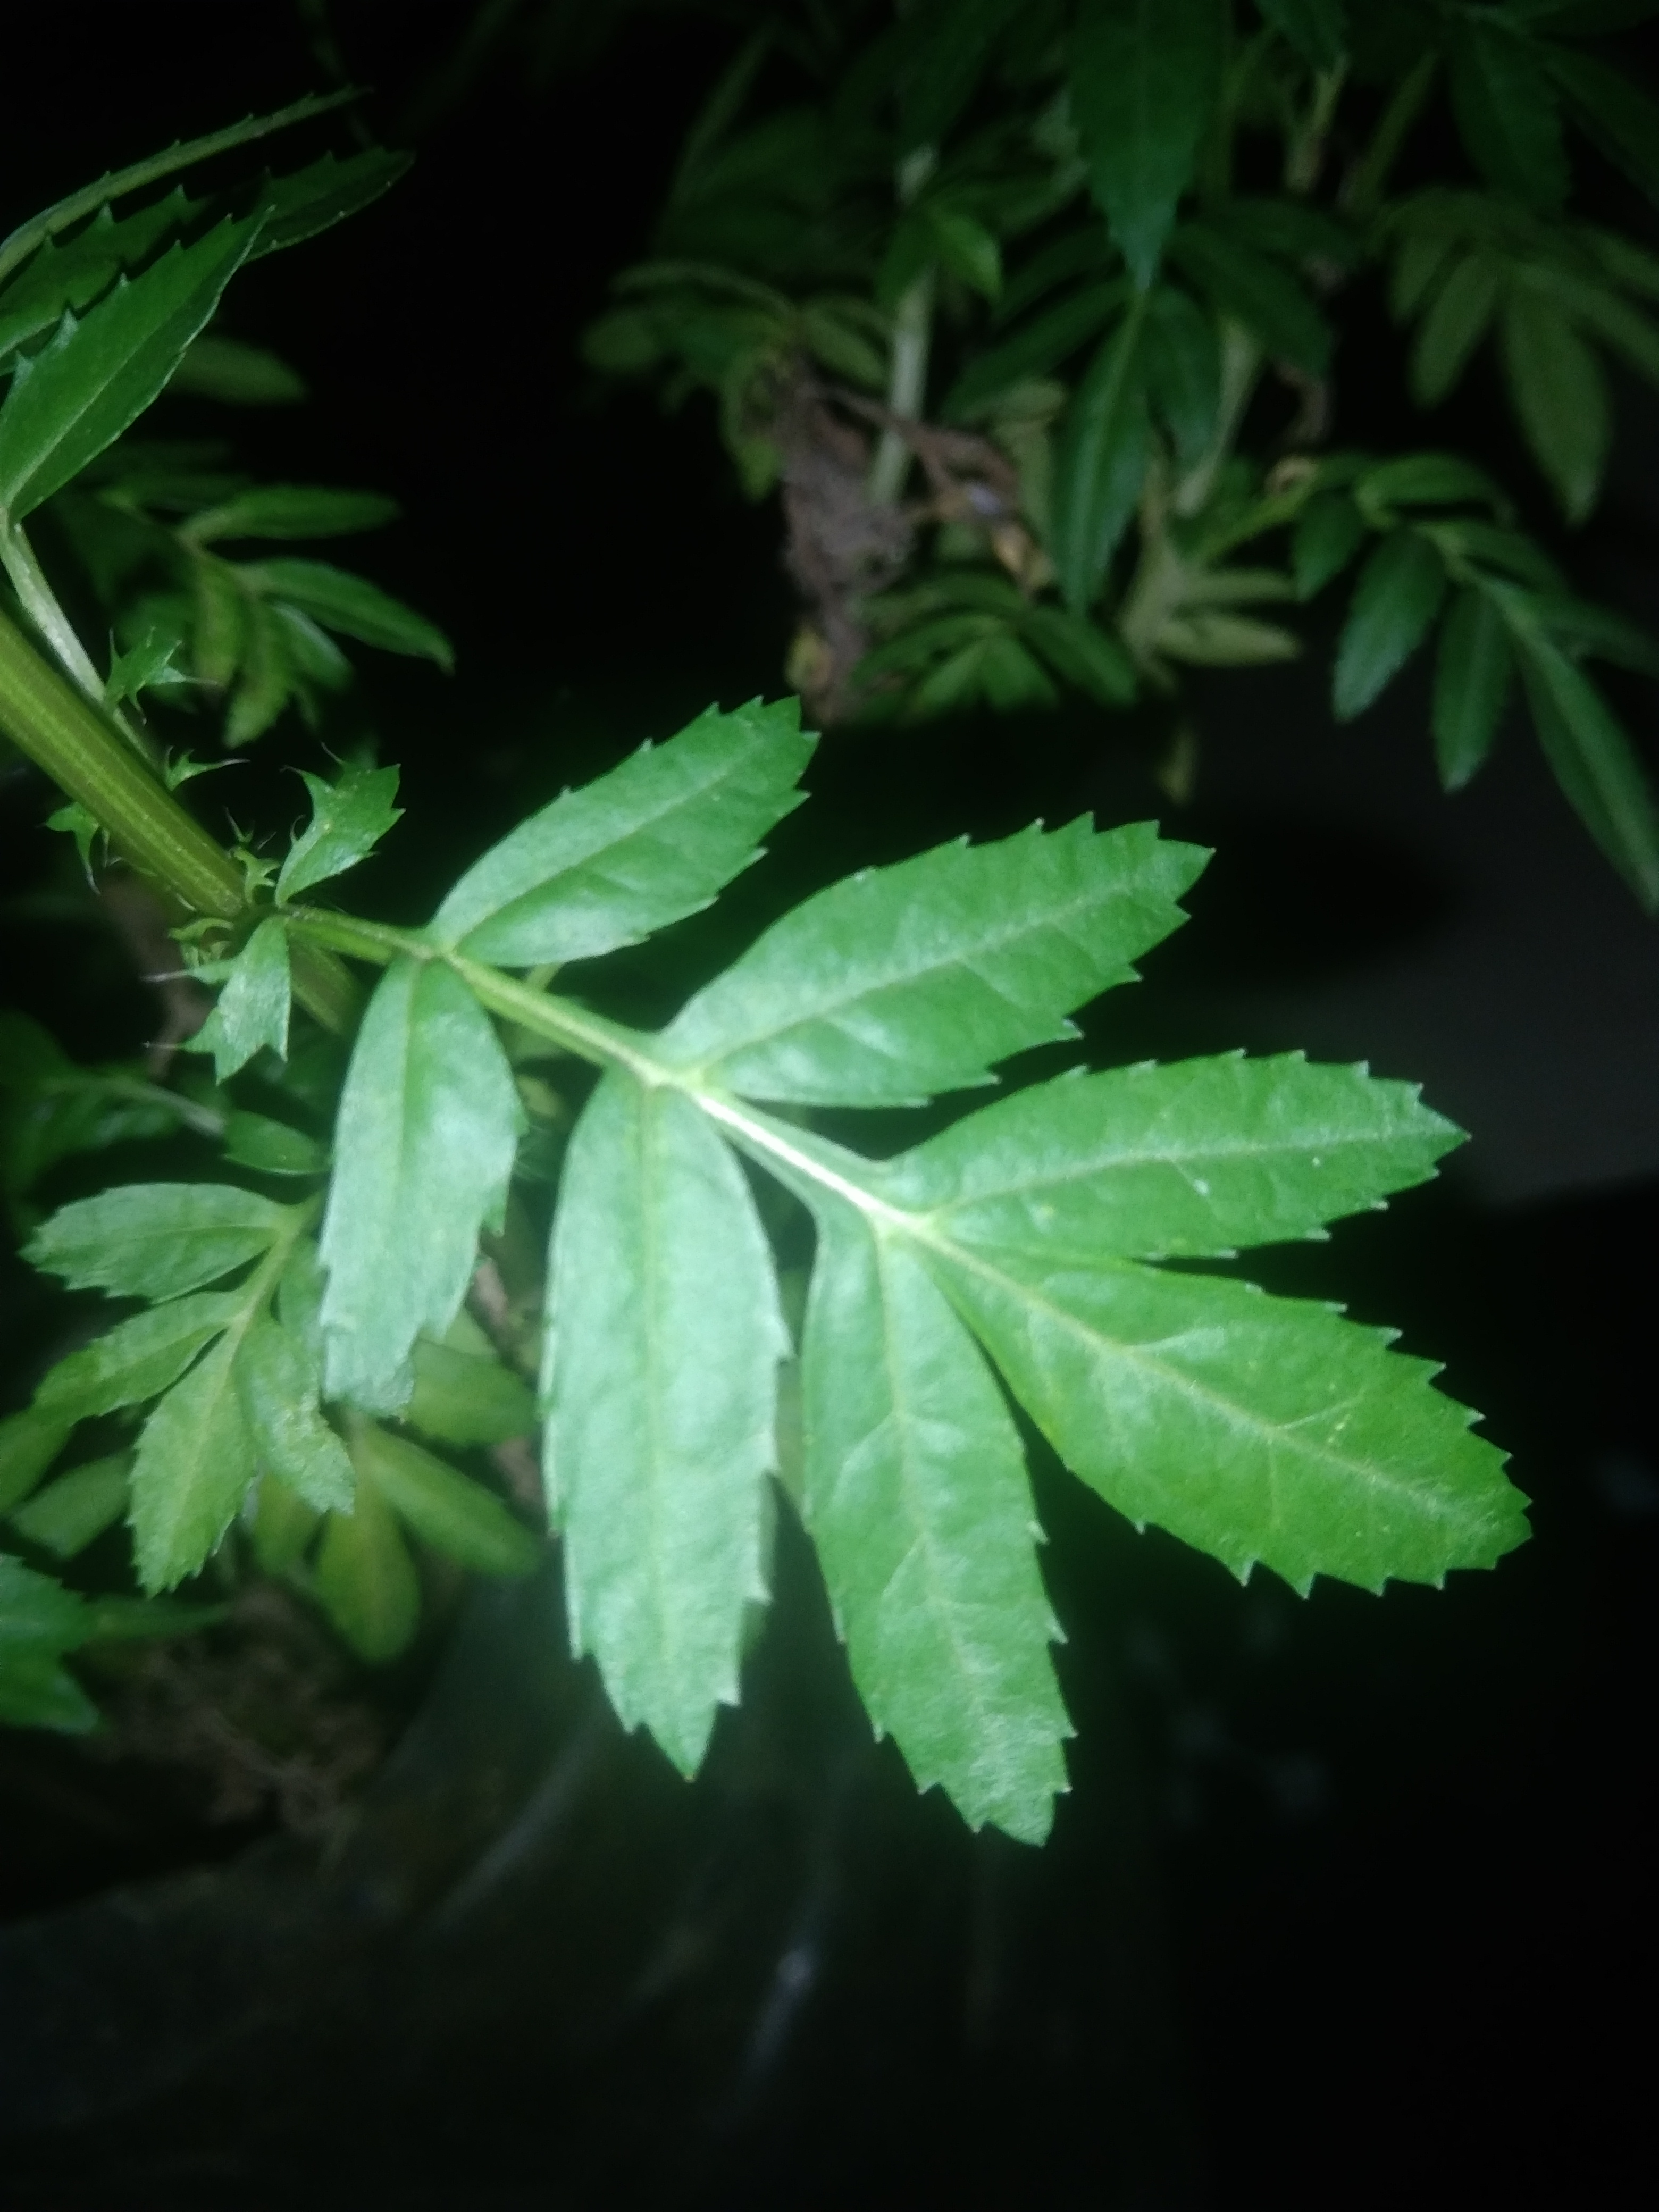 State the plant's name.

marigold
